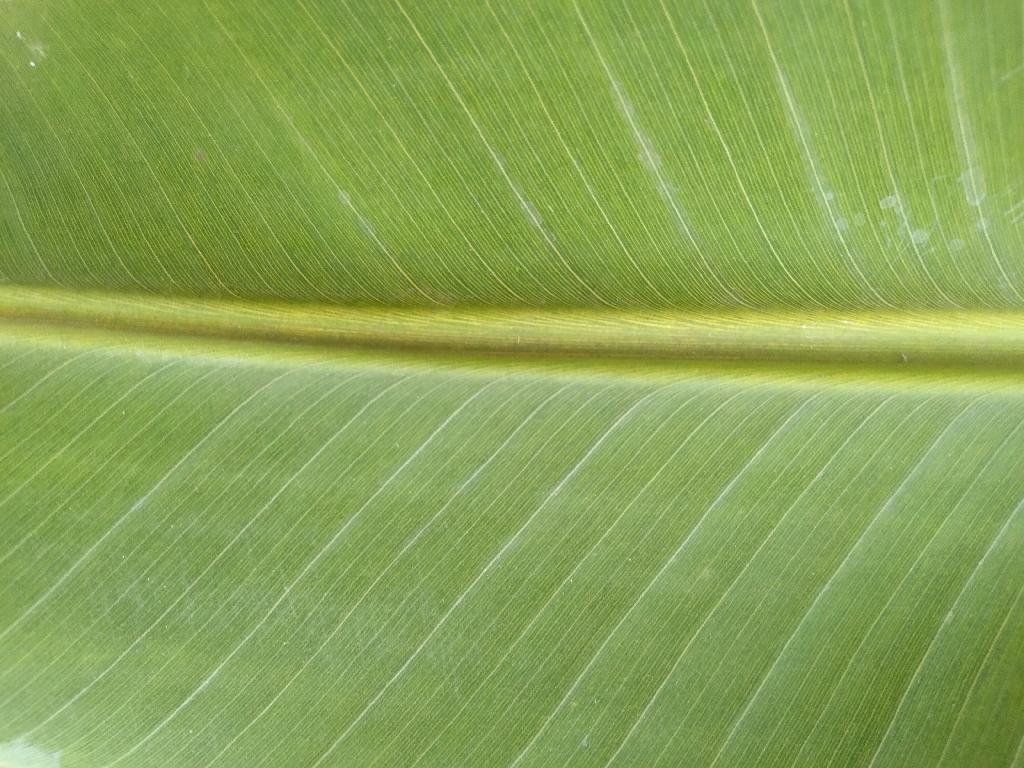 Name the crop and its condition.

banana, healthy
